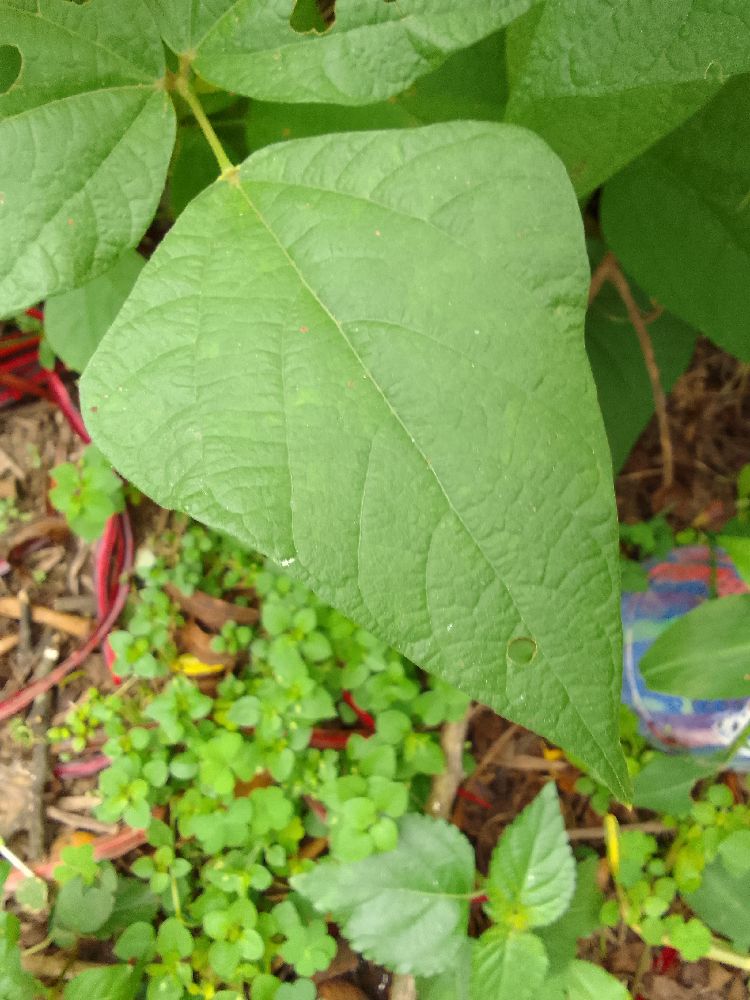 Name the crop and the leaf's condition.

common bean, healthy
